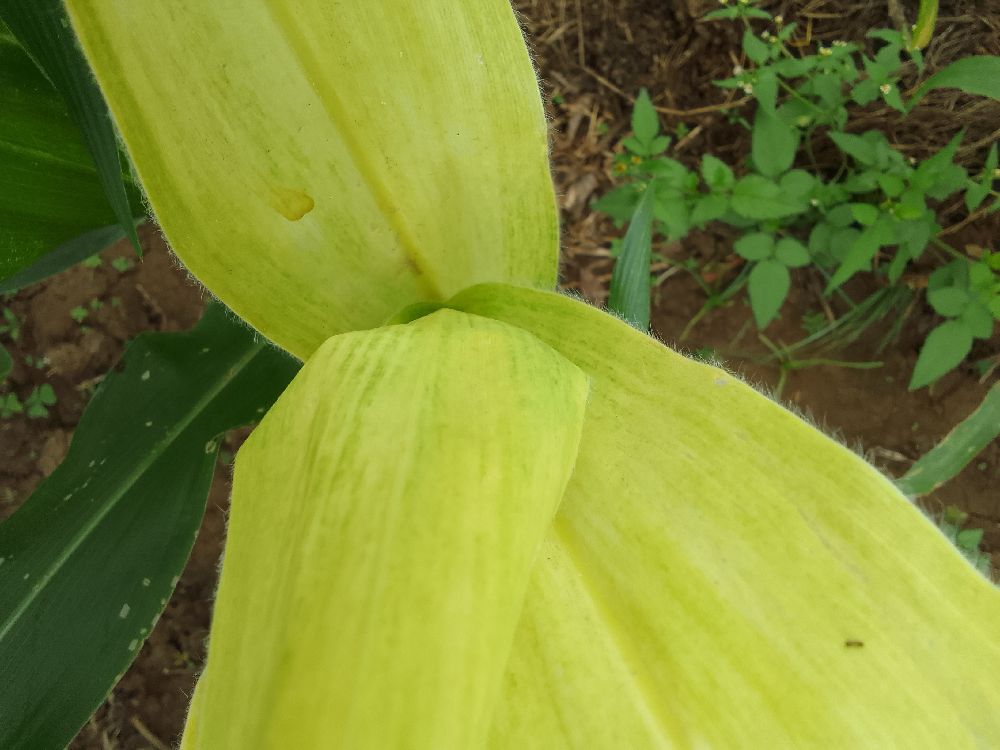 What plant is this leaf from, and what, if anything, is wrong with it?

maize, maize lethal necrosis
